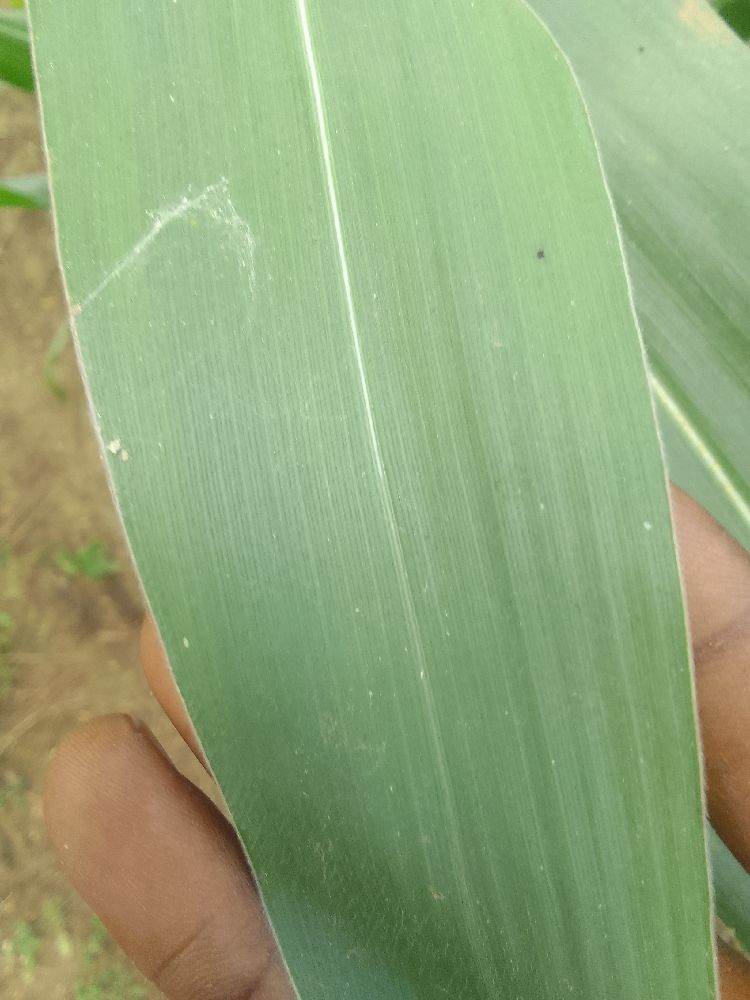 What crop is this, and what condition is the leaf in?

maize, healthy
